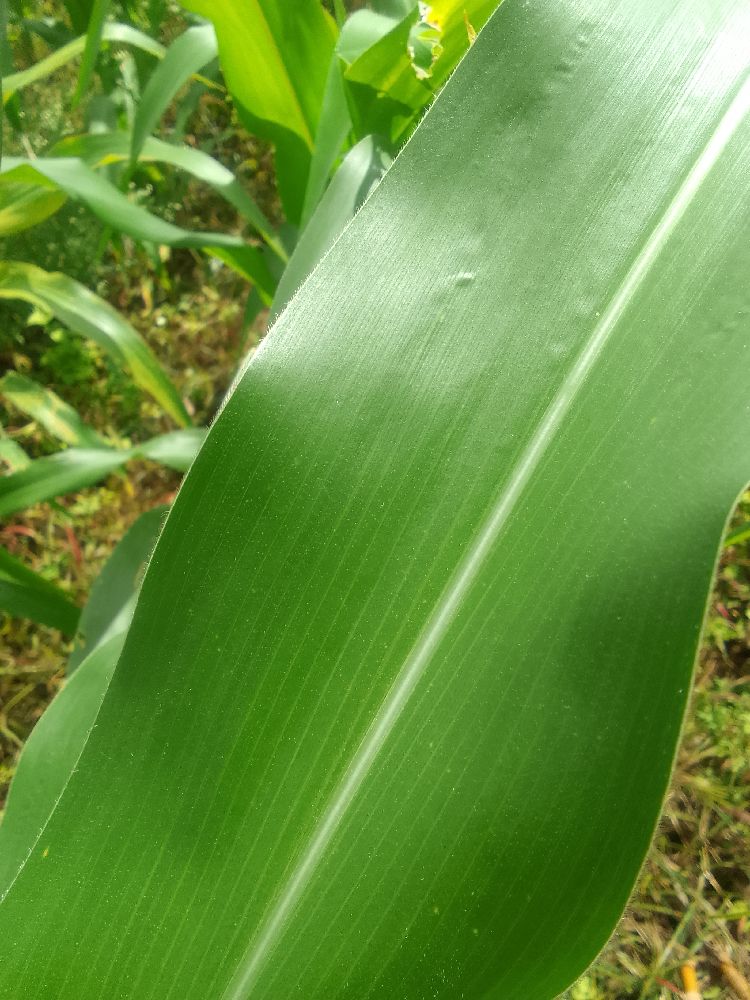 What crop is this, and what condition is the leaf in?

maize, healthy
